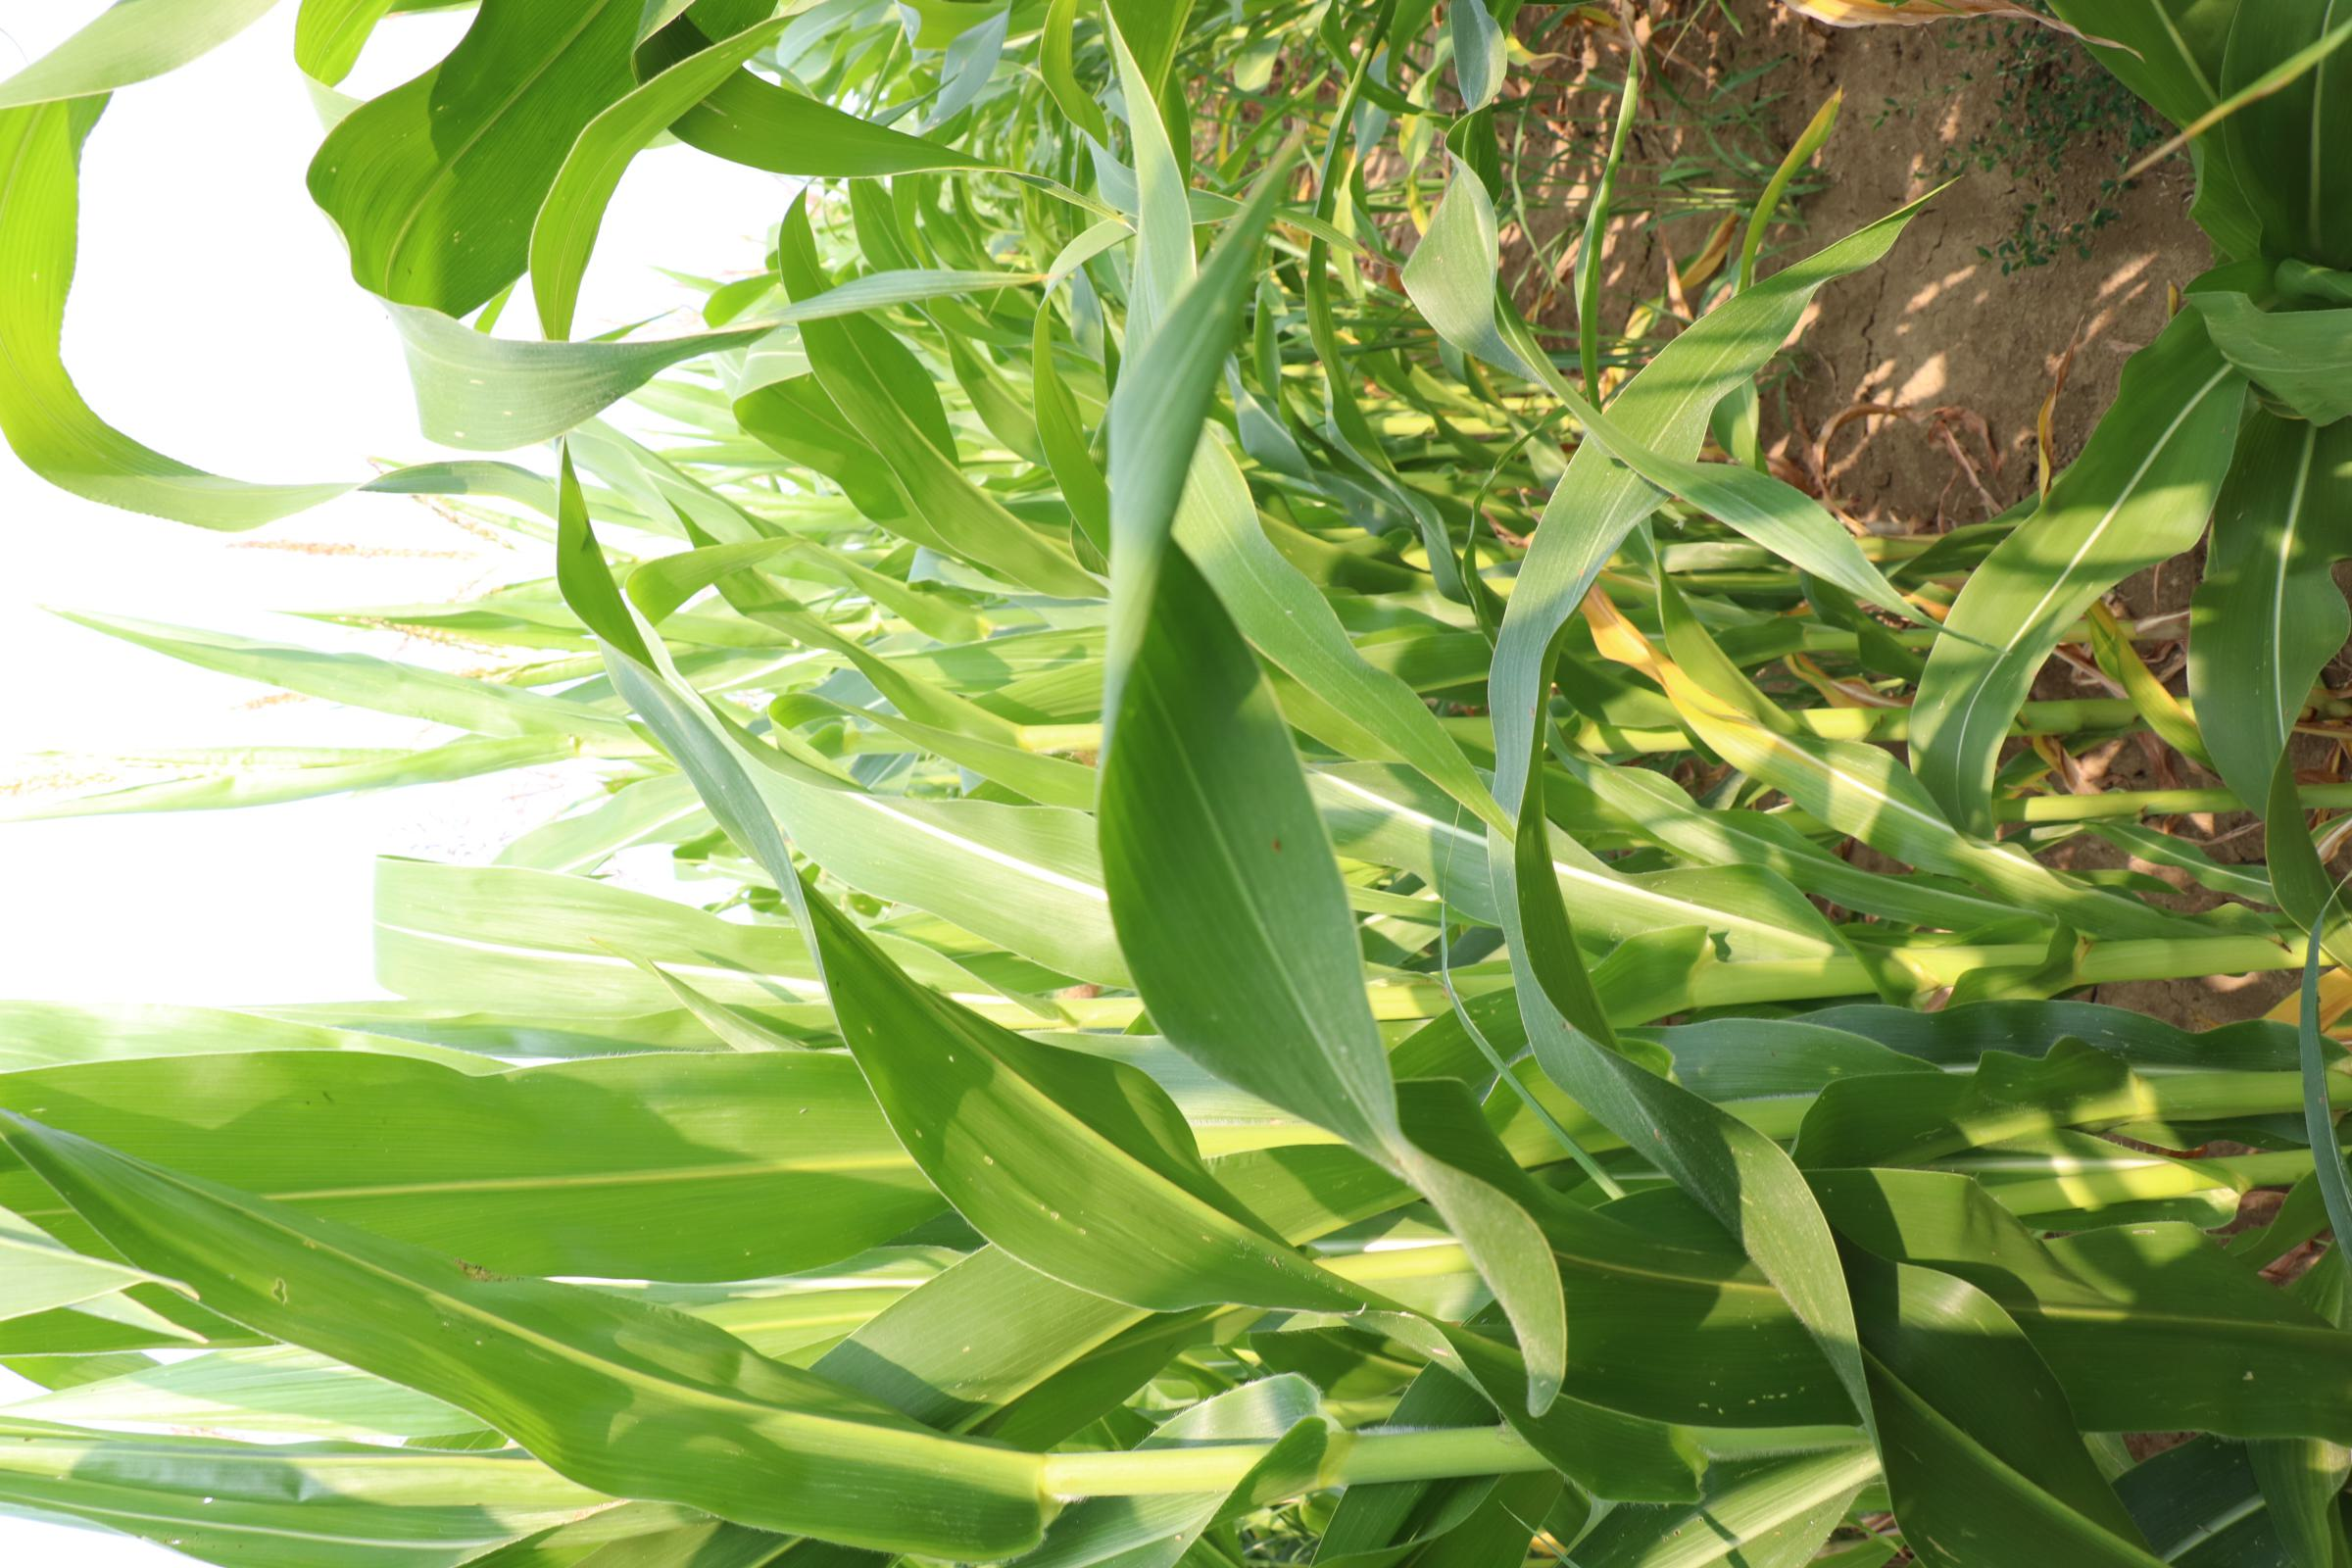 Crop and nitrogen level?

maize, no added nitrogen
